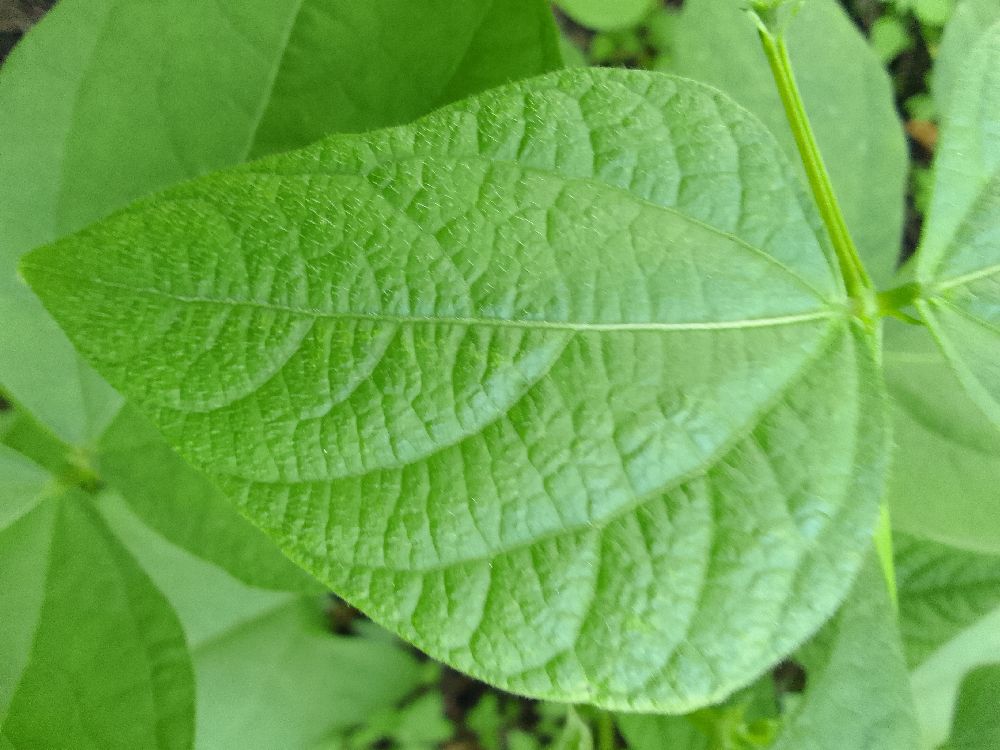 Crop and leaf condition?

common bean, healthy
